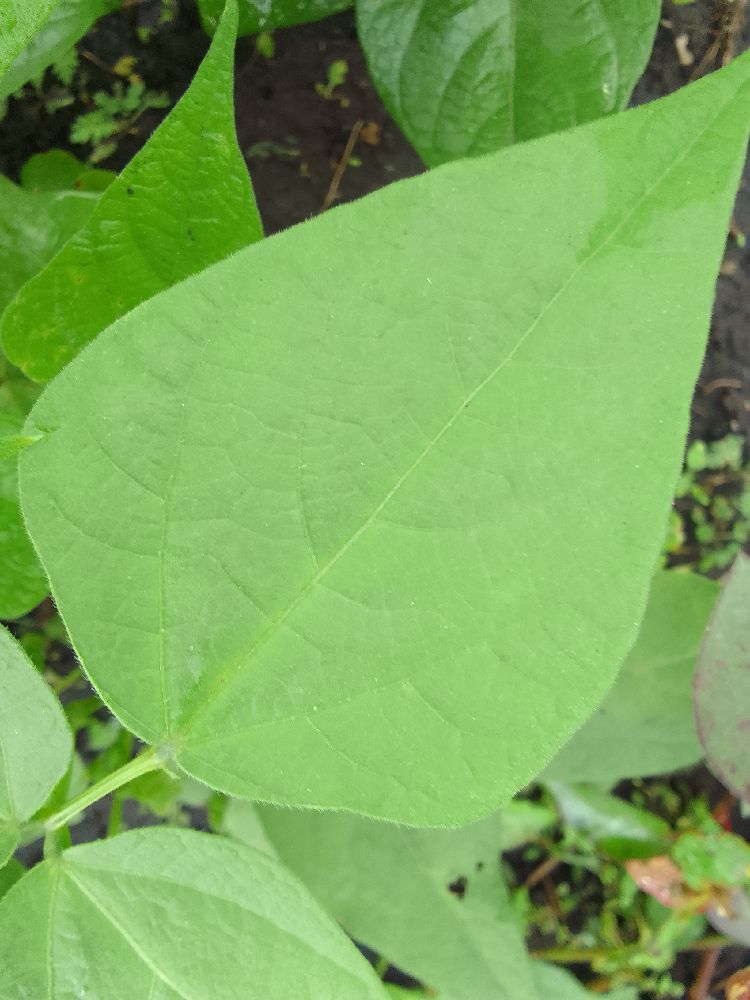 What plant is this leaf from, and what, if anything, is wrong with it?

common bean, healthy
